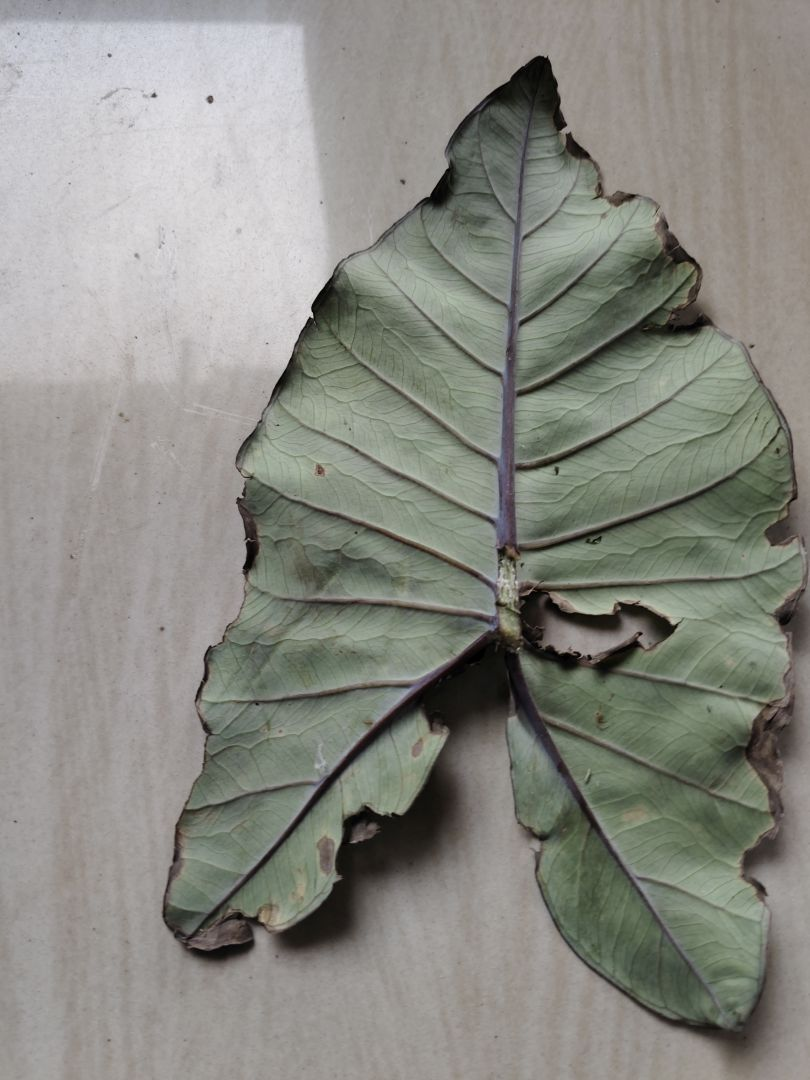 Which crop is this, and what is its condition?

taro, leaf blight
